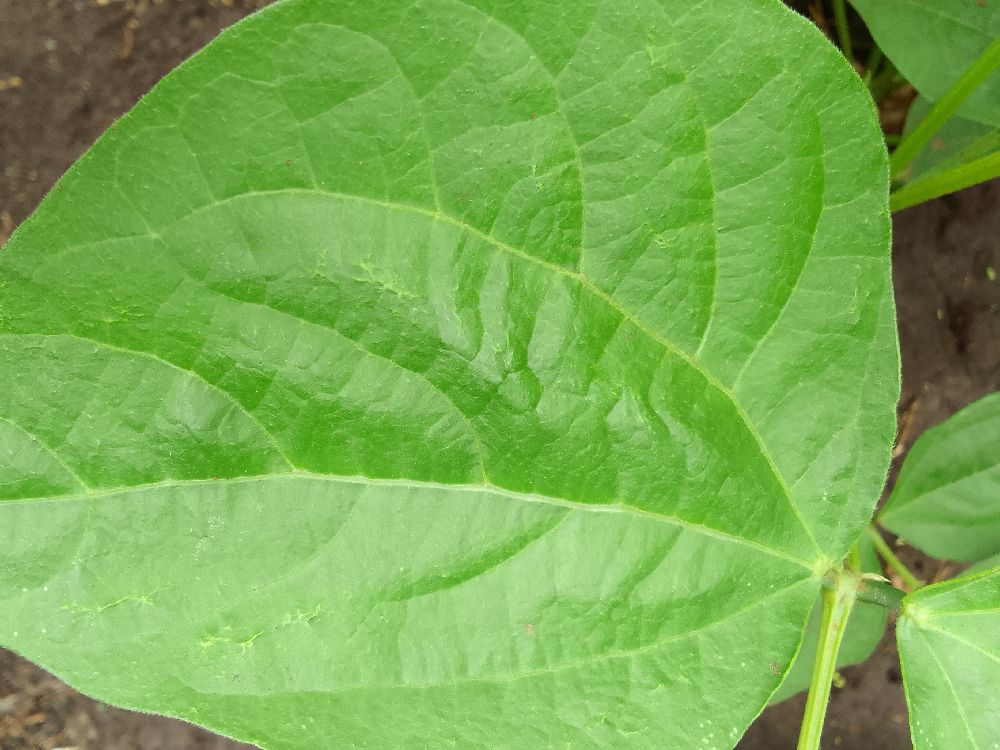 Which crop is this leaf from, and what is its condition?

common bean, healthy
